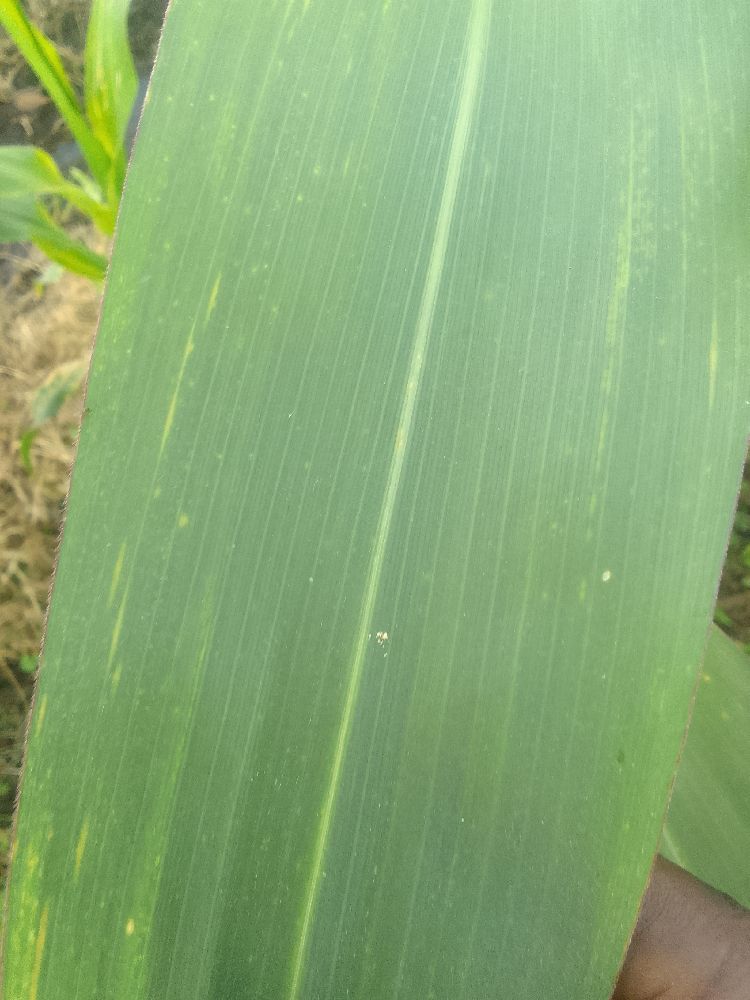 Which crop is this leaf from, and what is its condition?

maize, healthy
